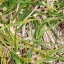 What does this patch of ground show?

grass
